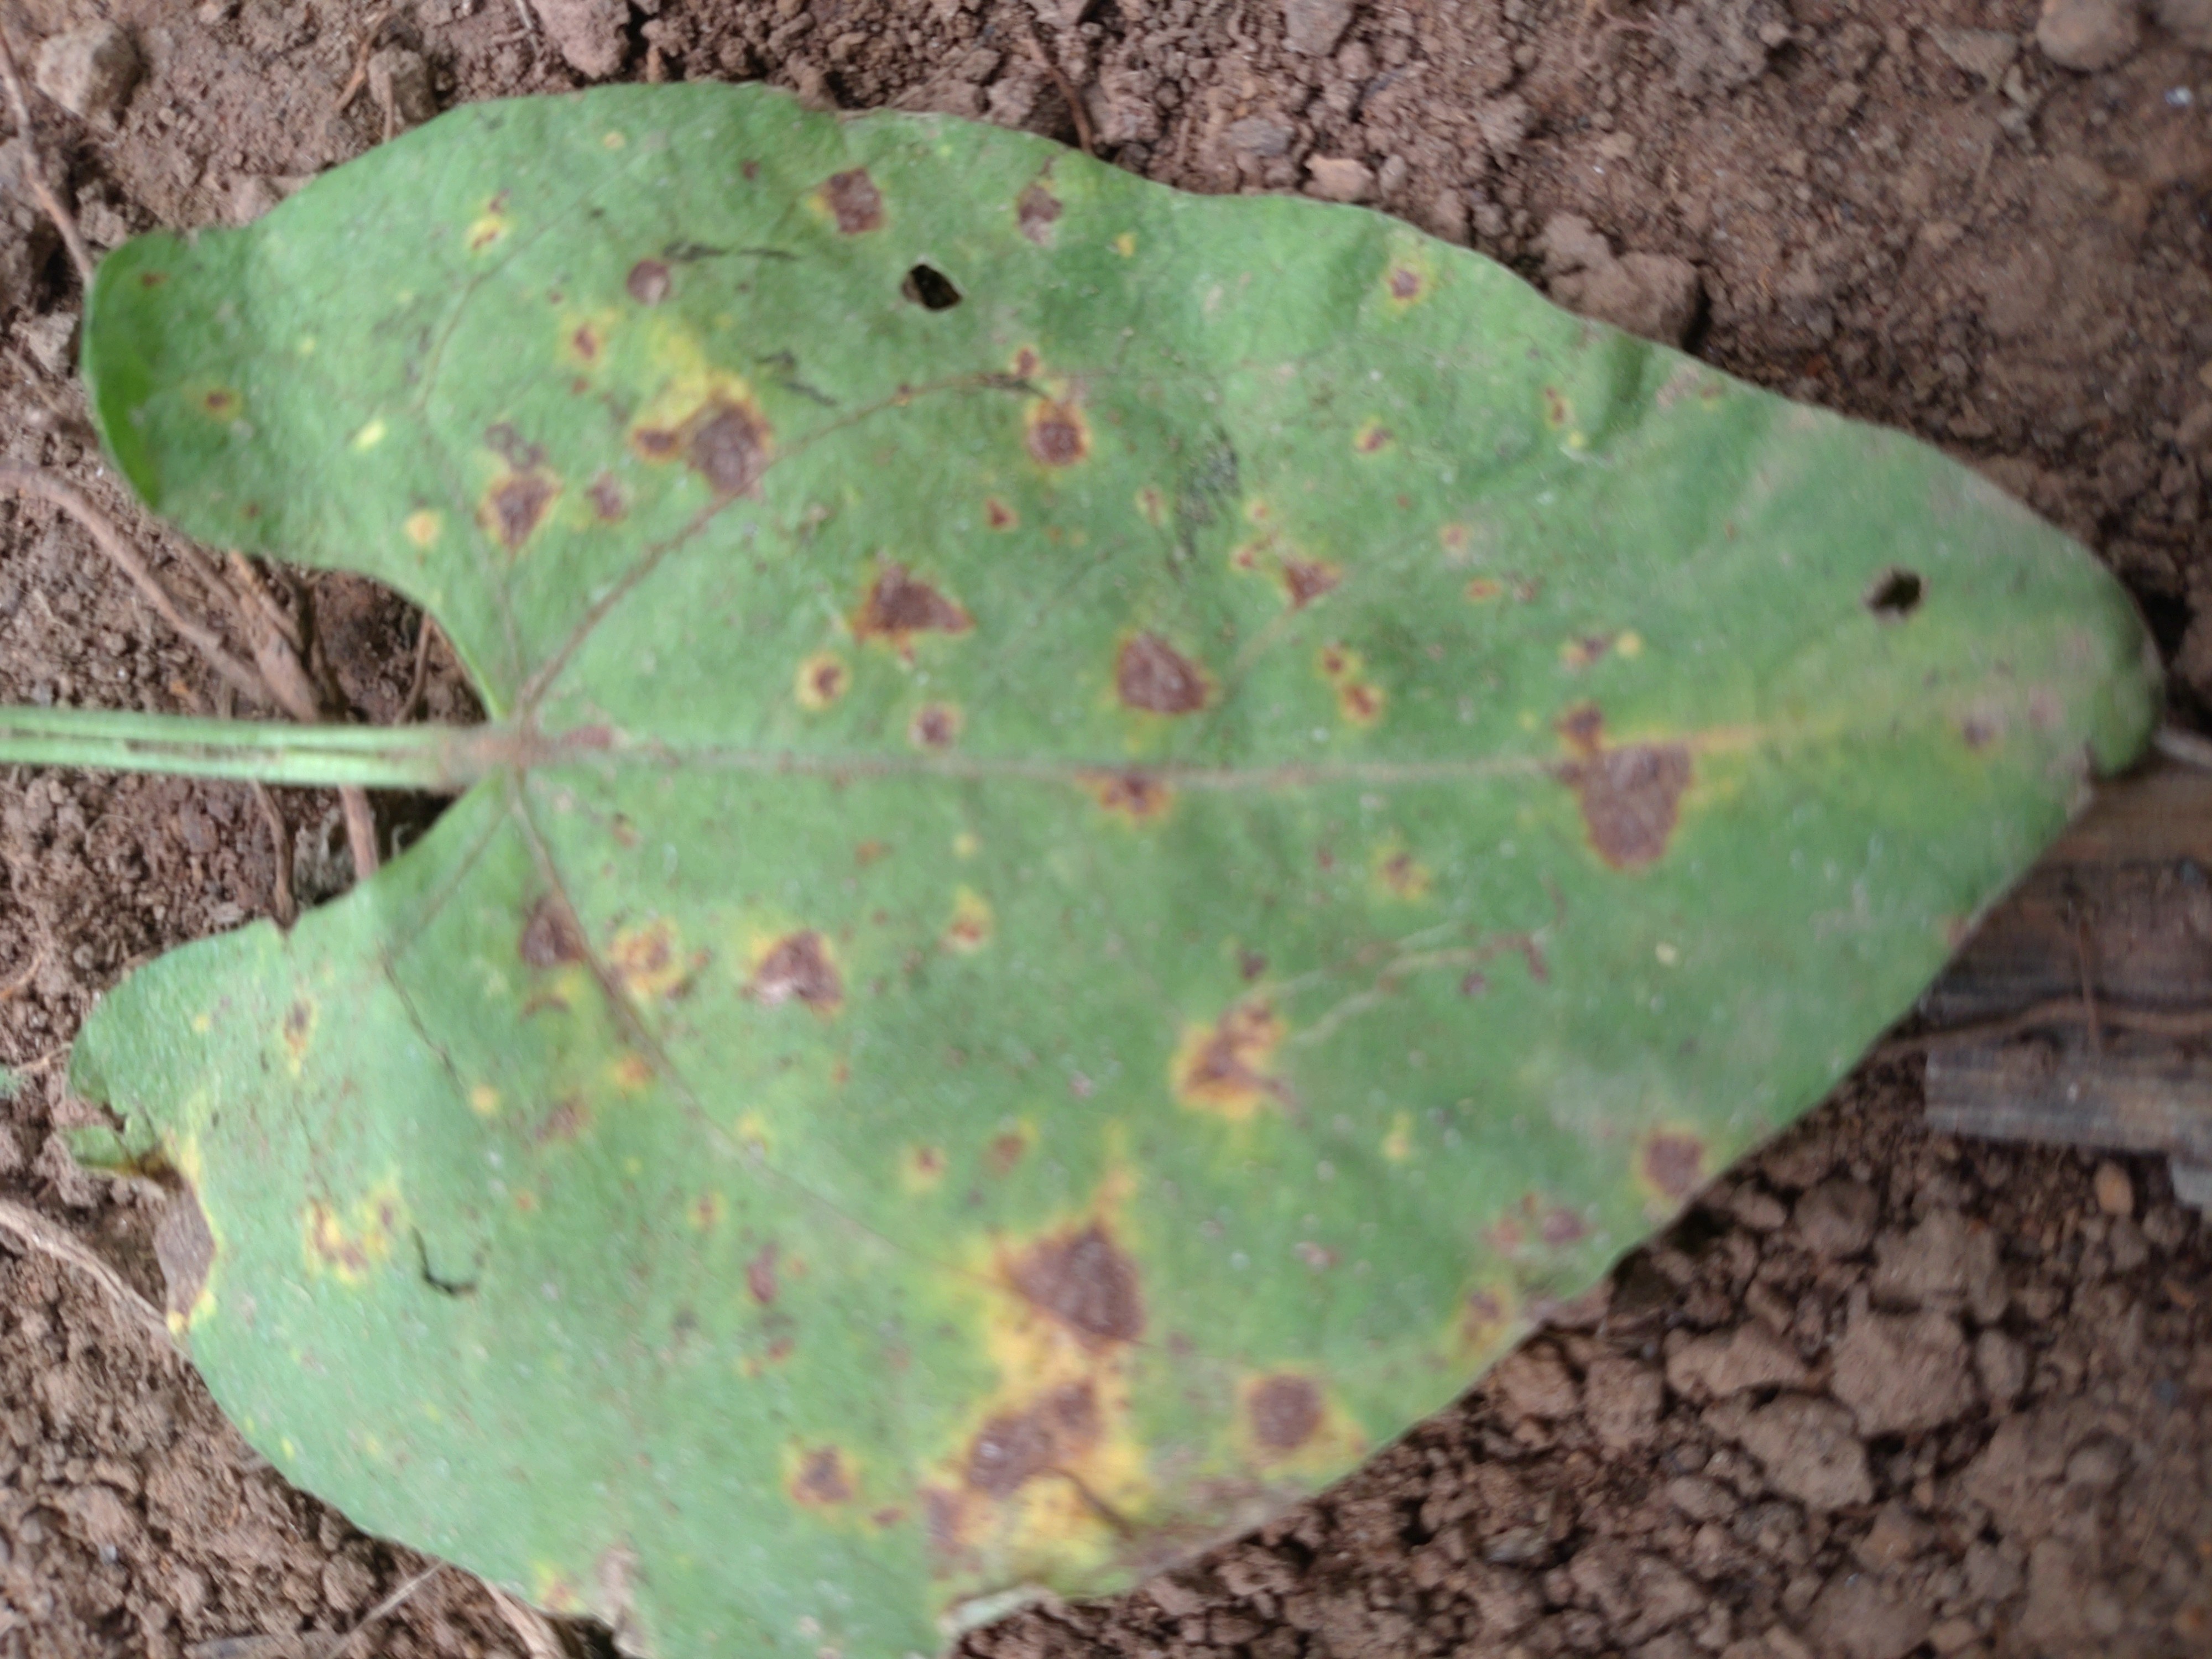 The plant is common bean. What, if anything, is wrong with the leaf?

rust
